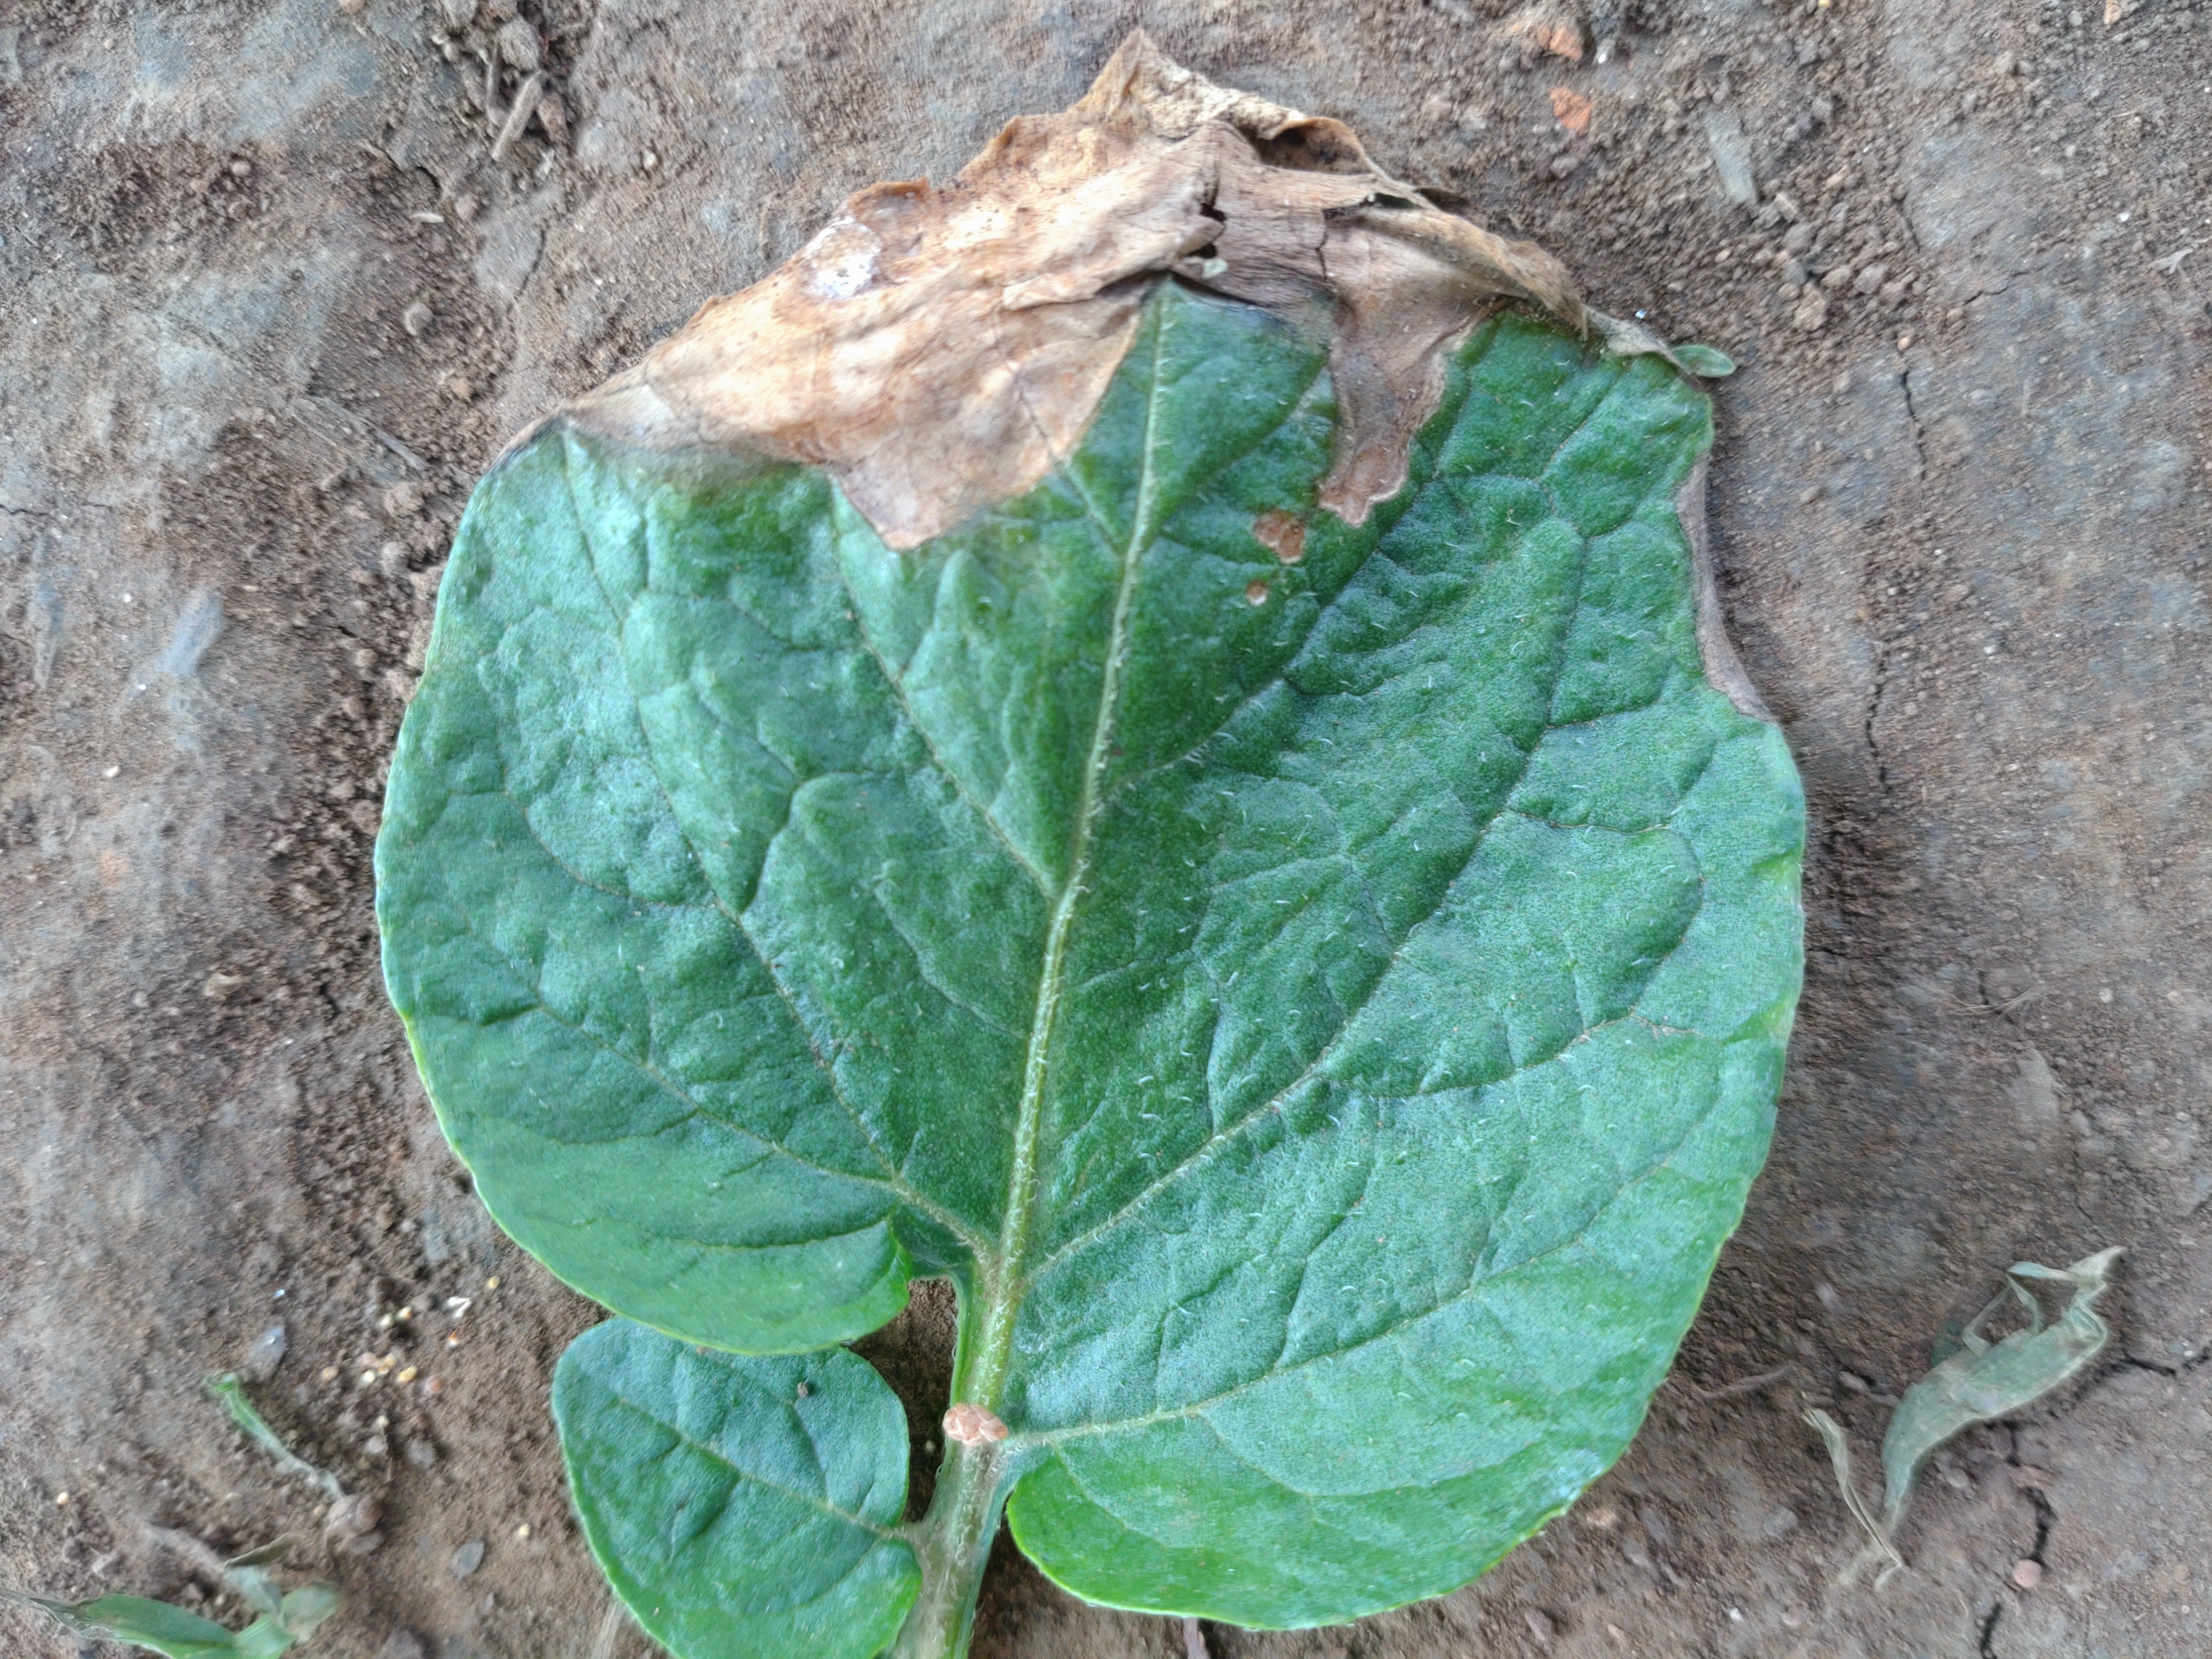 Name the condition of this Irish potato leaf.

early blight
